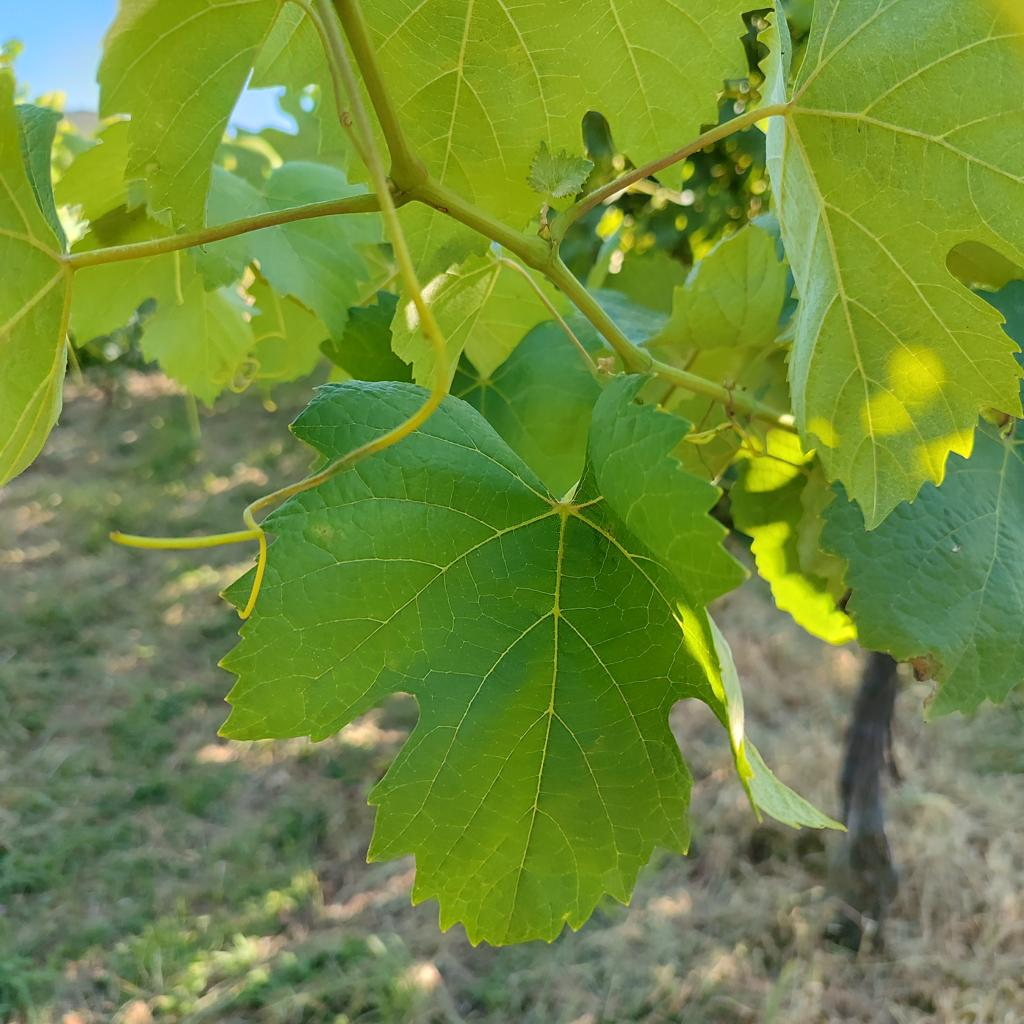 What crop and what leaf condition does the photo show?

grapevine, healthy
